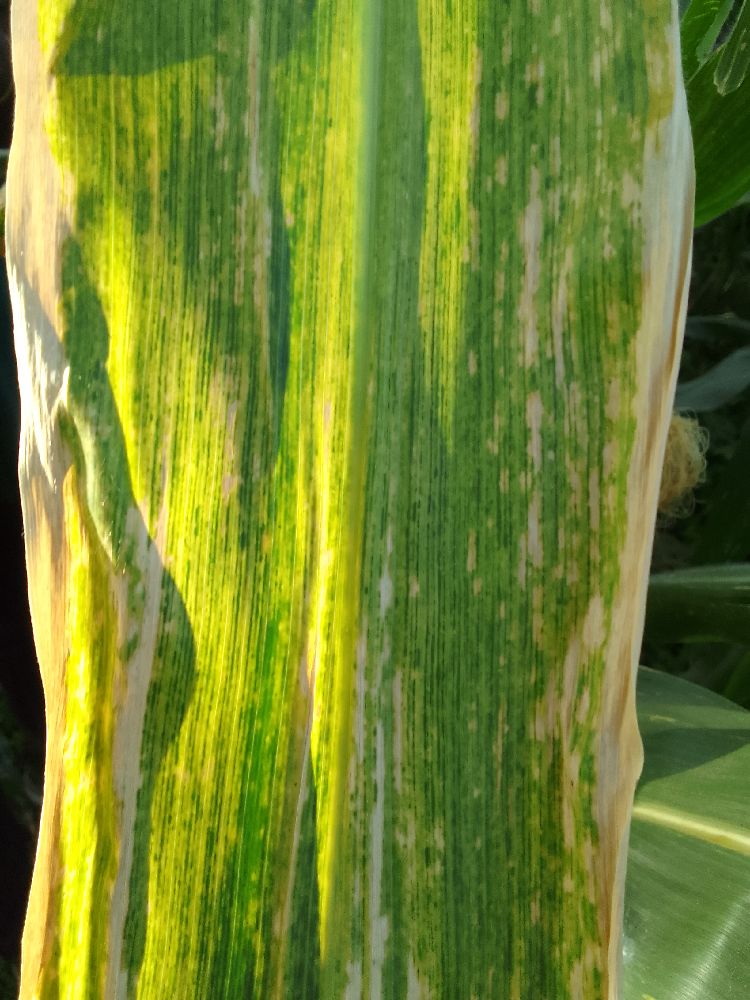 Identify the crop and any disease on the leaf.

maize, maize lethal necrosis
